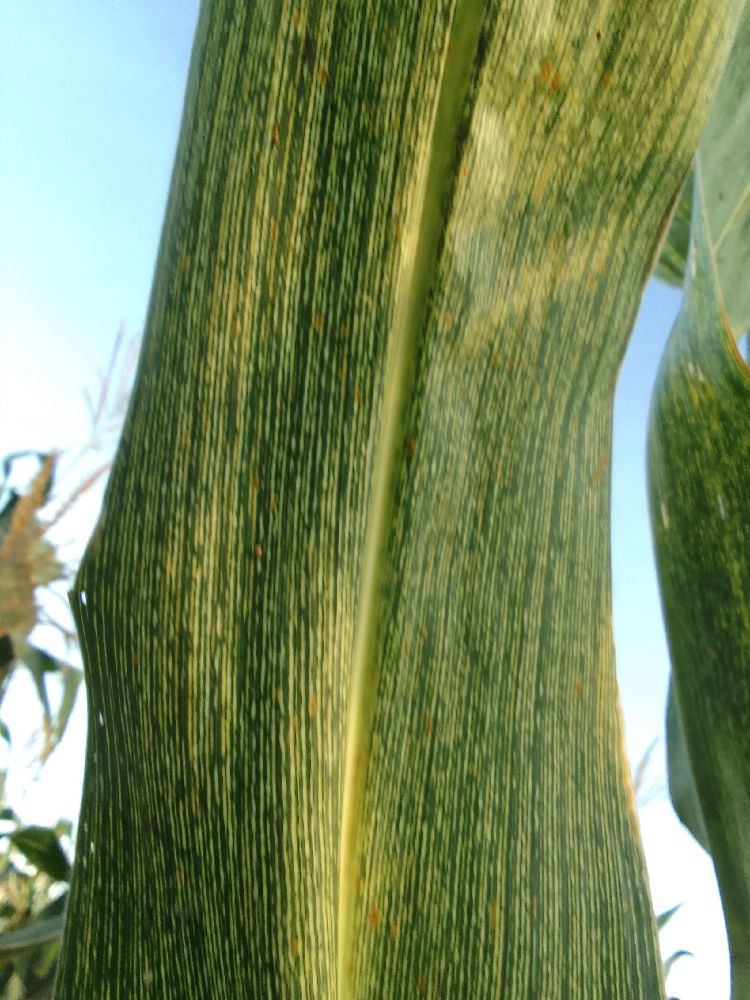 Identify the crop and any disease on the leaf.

maize, maize streak virus
